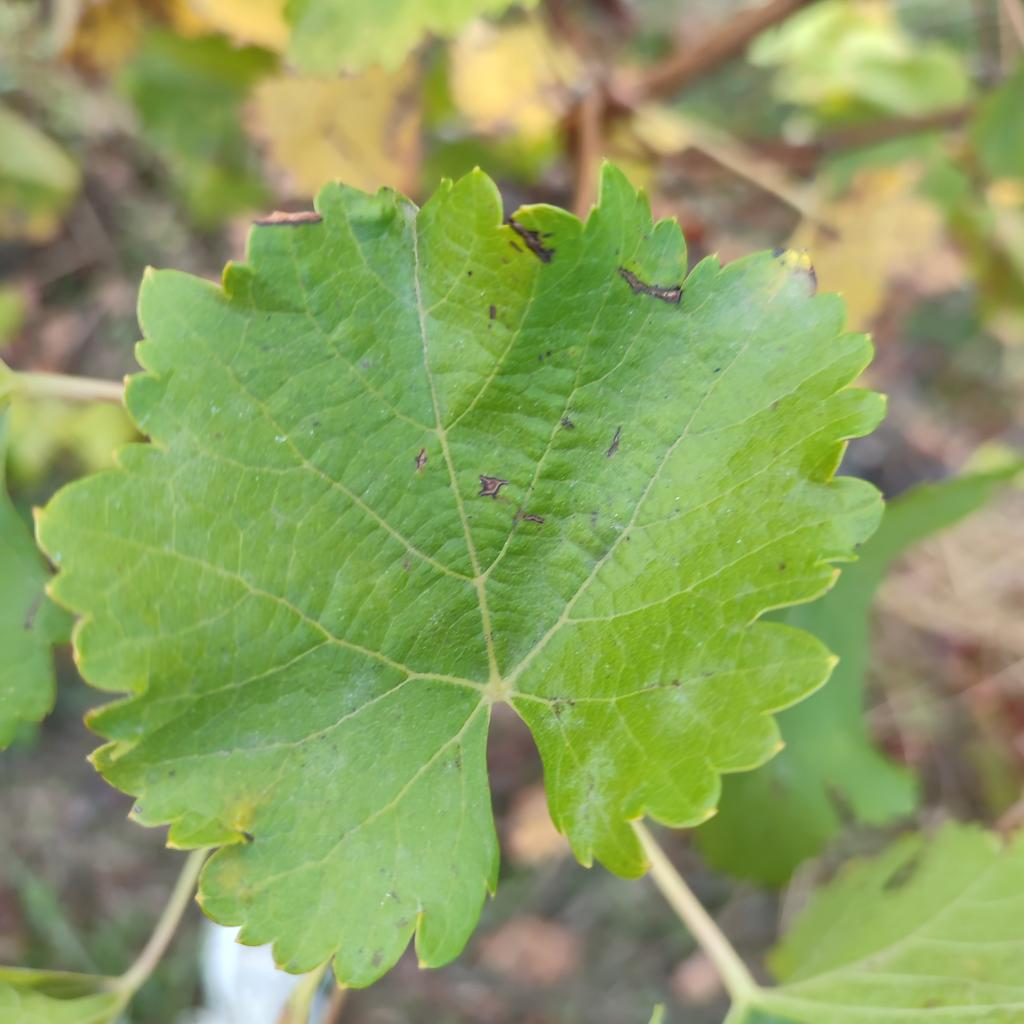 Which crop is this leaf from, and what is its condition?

grapevine, powdery mildew
